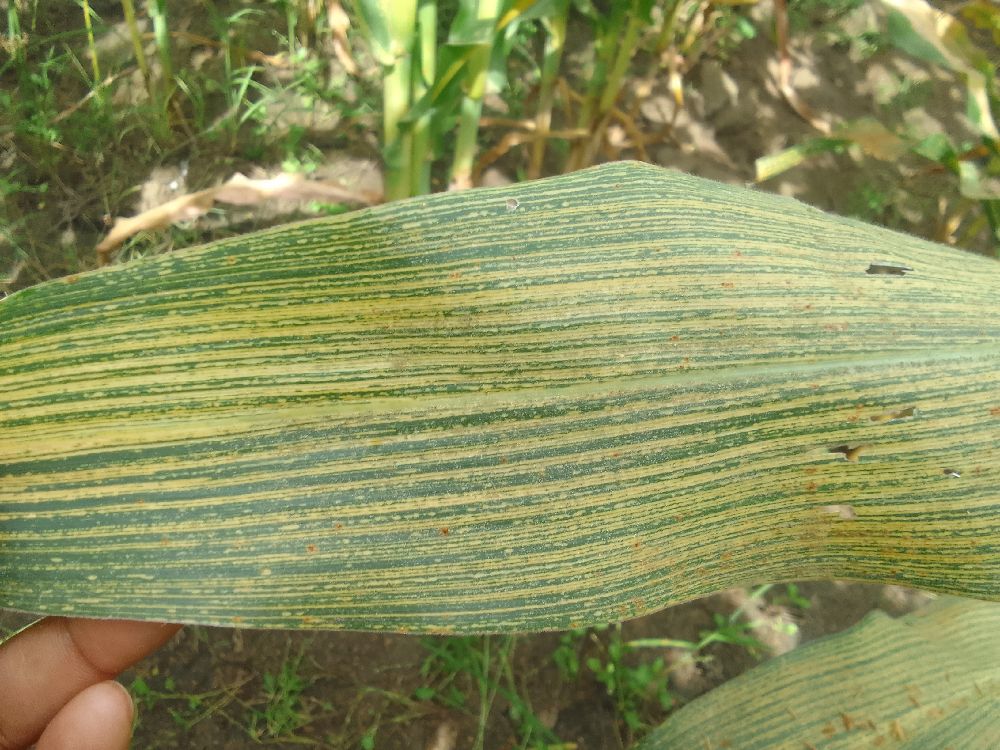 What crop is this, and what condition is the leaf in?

maize, maize streak virus
